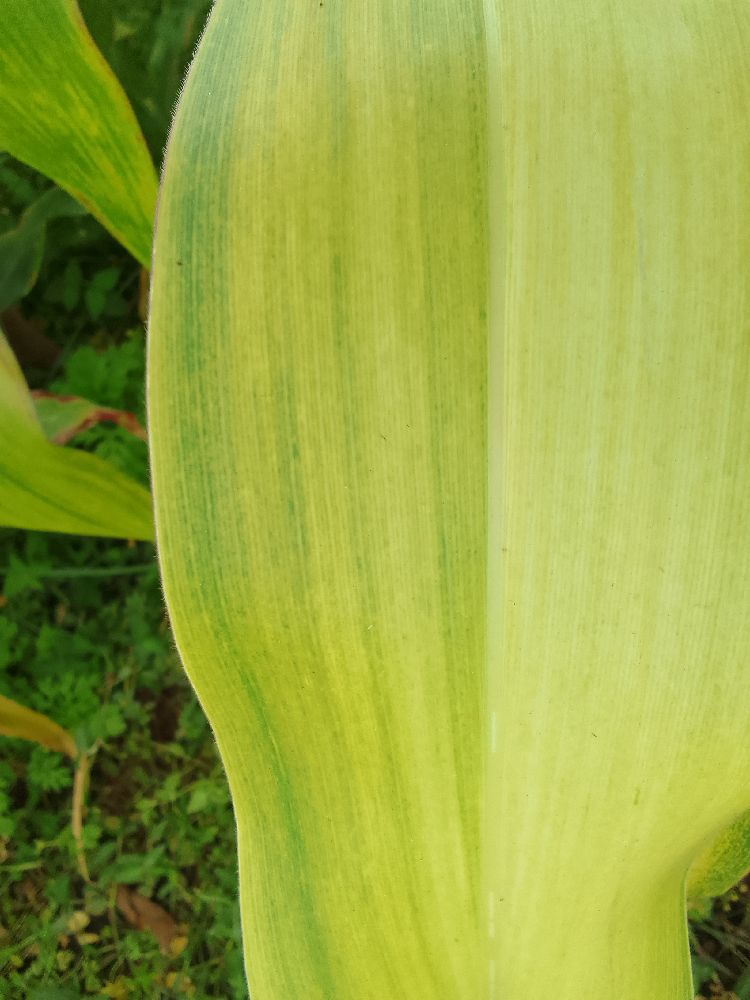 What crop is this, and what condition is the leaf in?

maize, maize lethal necrosis
